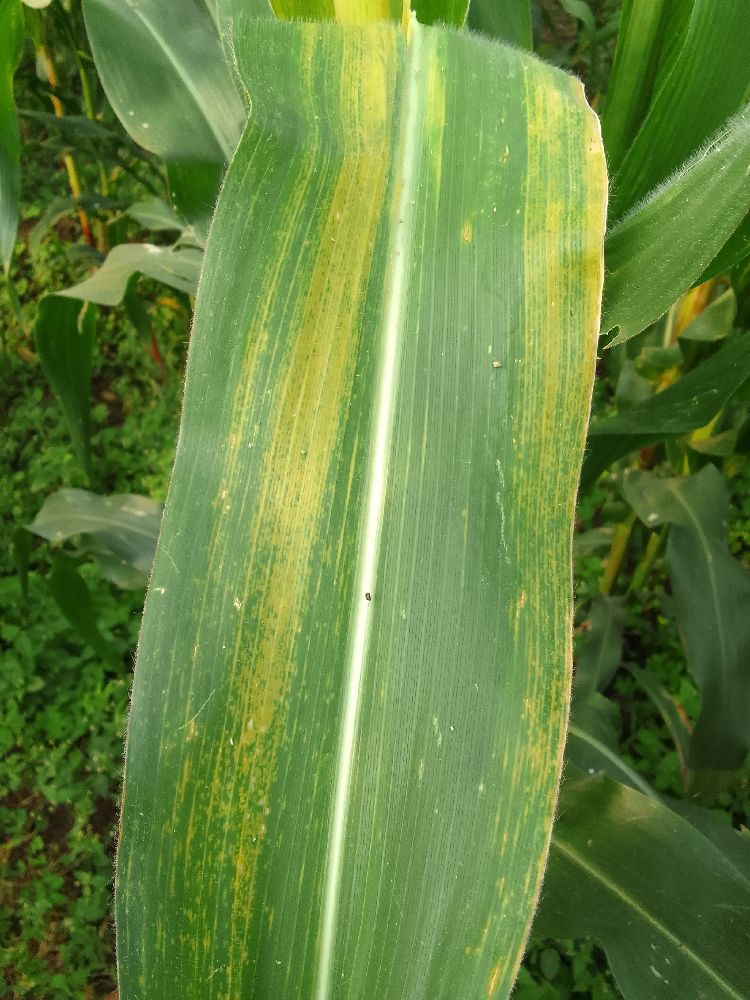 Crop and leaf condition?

maize, maize lethal necrosis
